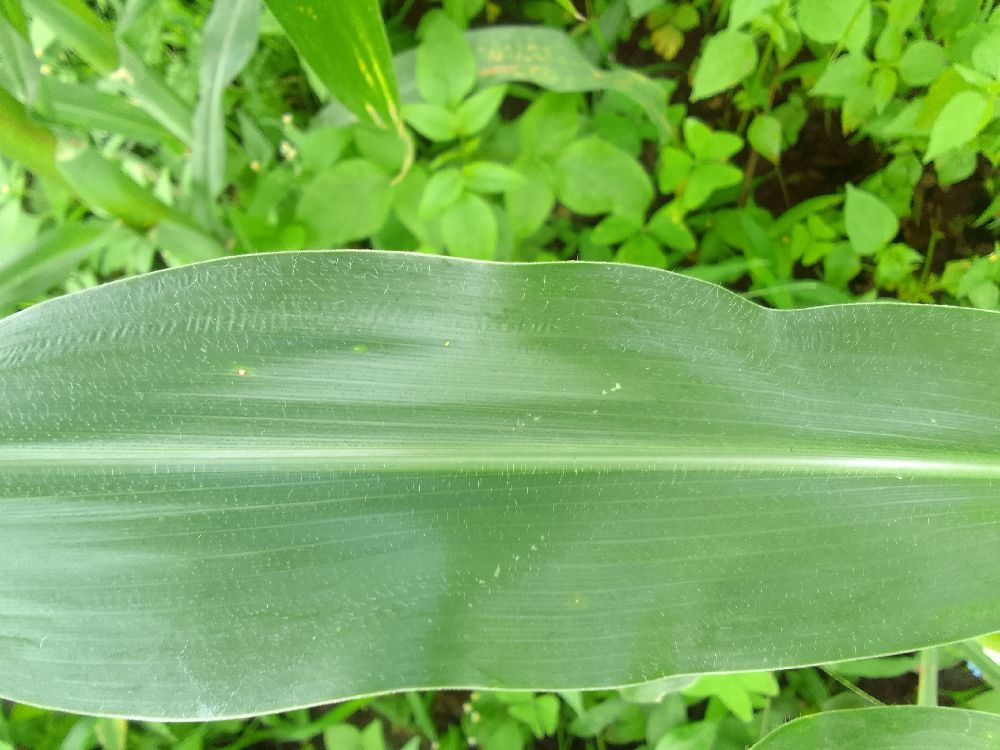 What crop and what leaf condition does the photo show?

maize, healthy
